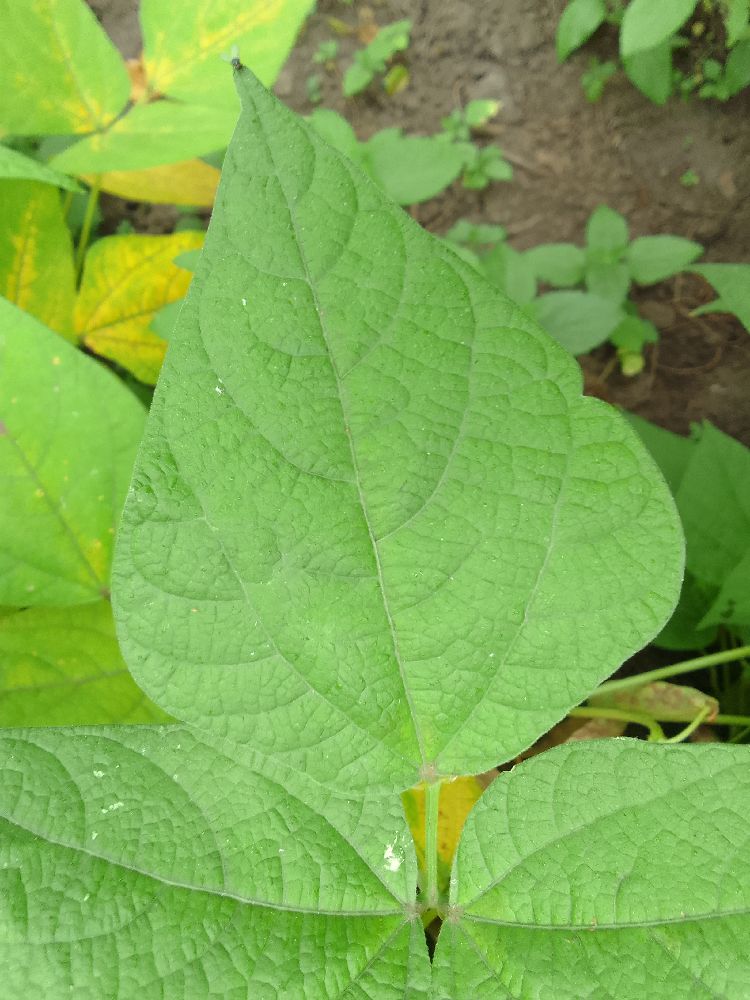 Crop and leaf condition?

common bean, healthy
